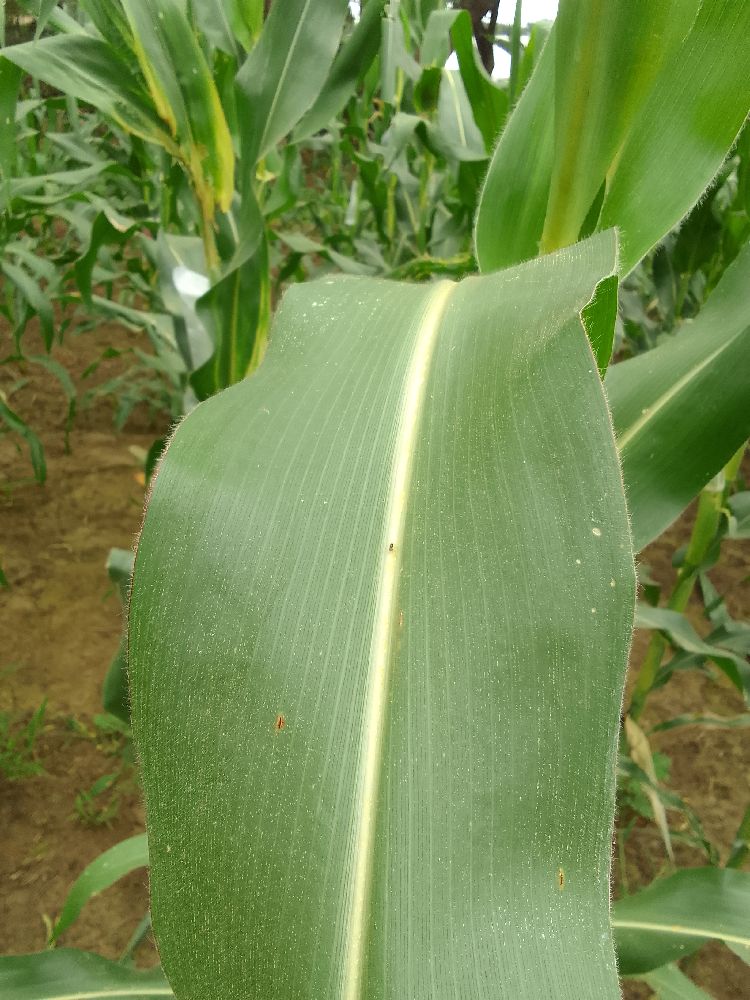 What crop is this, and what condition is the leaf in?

maize, healthy
